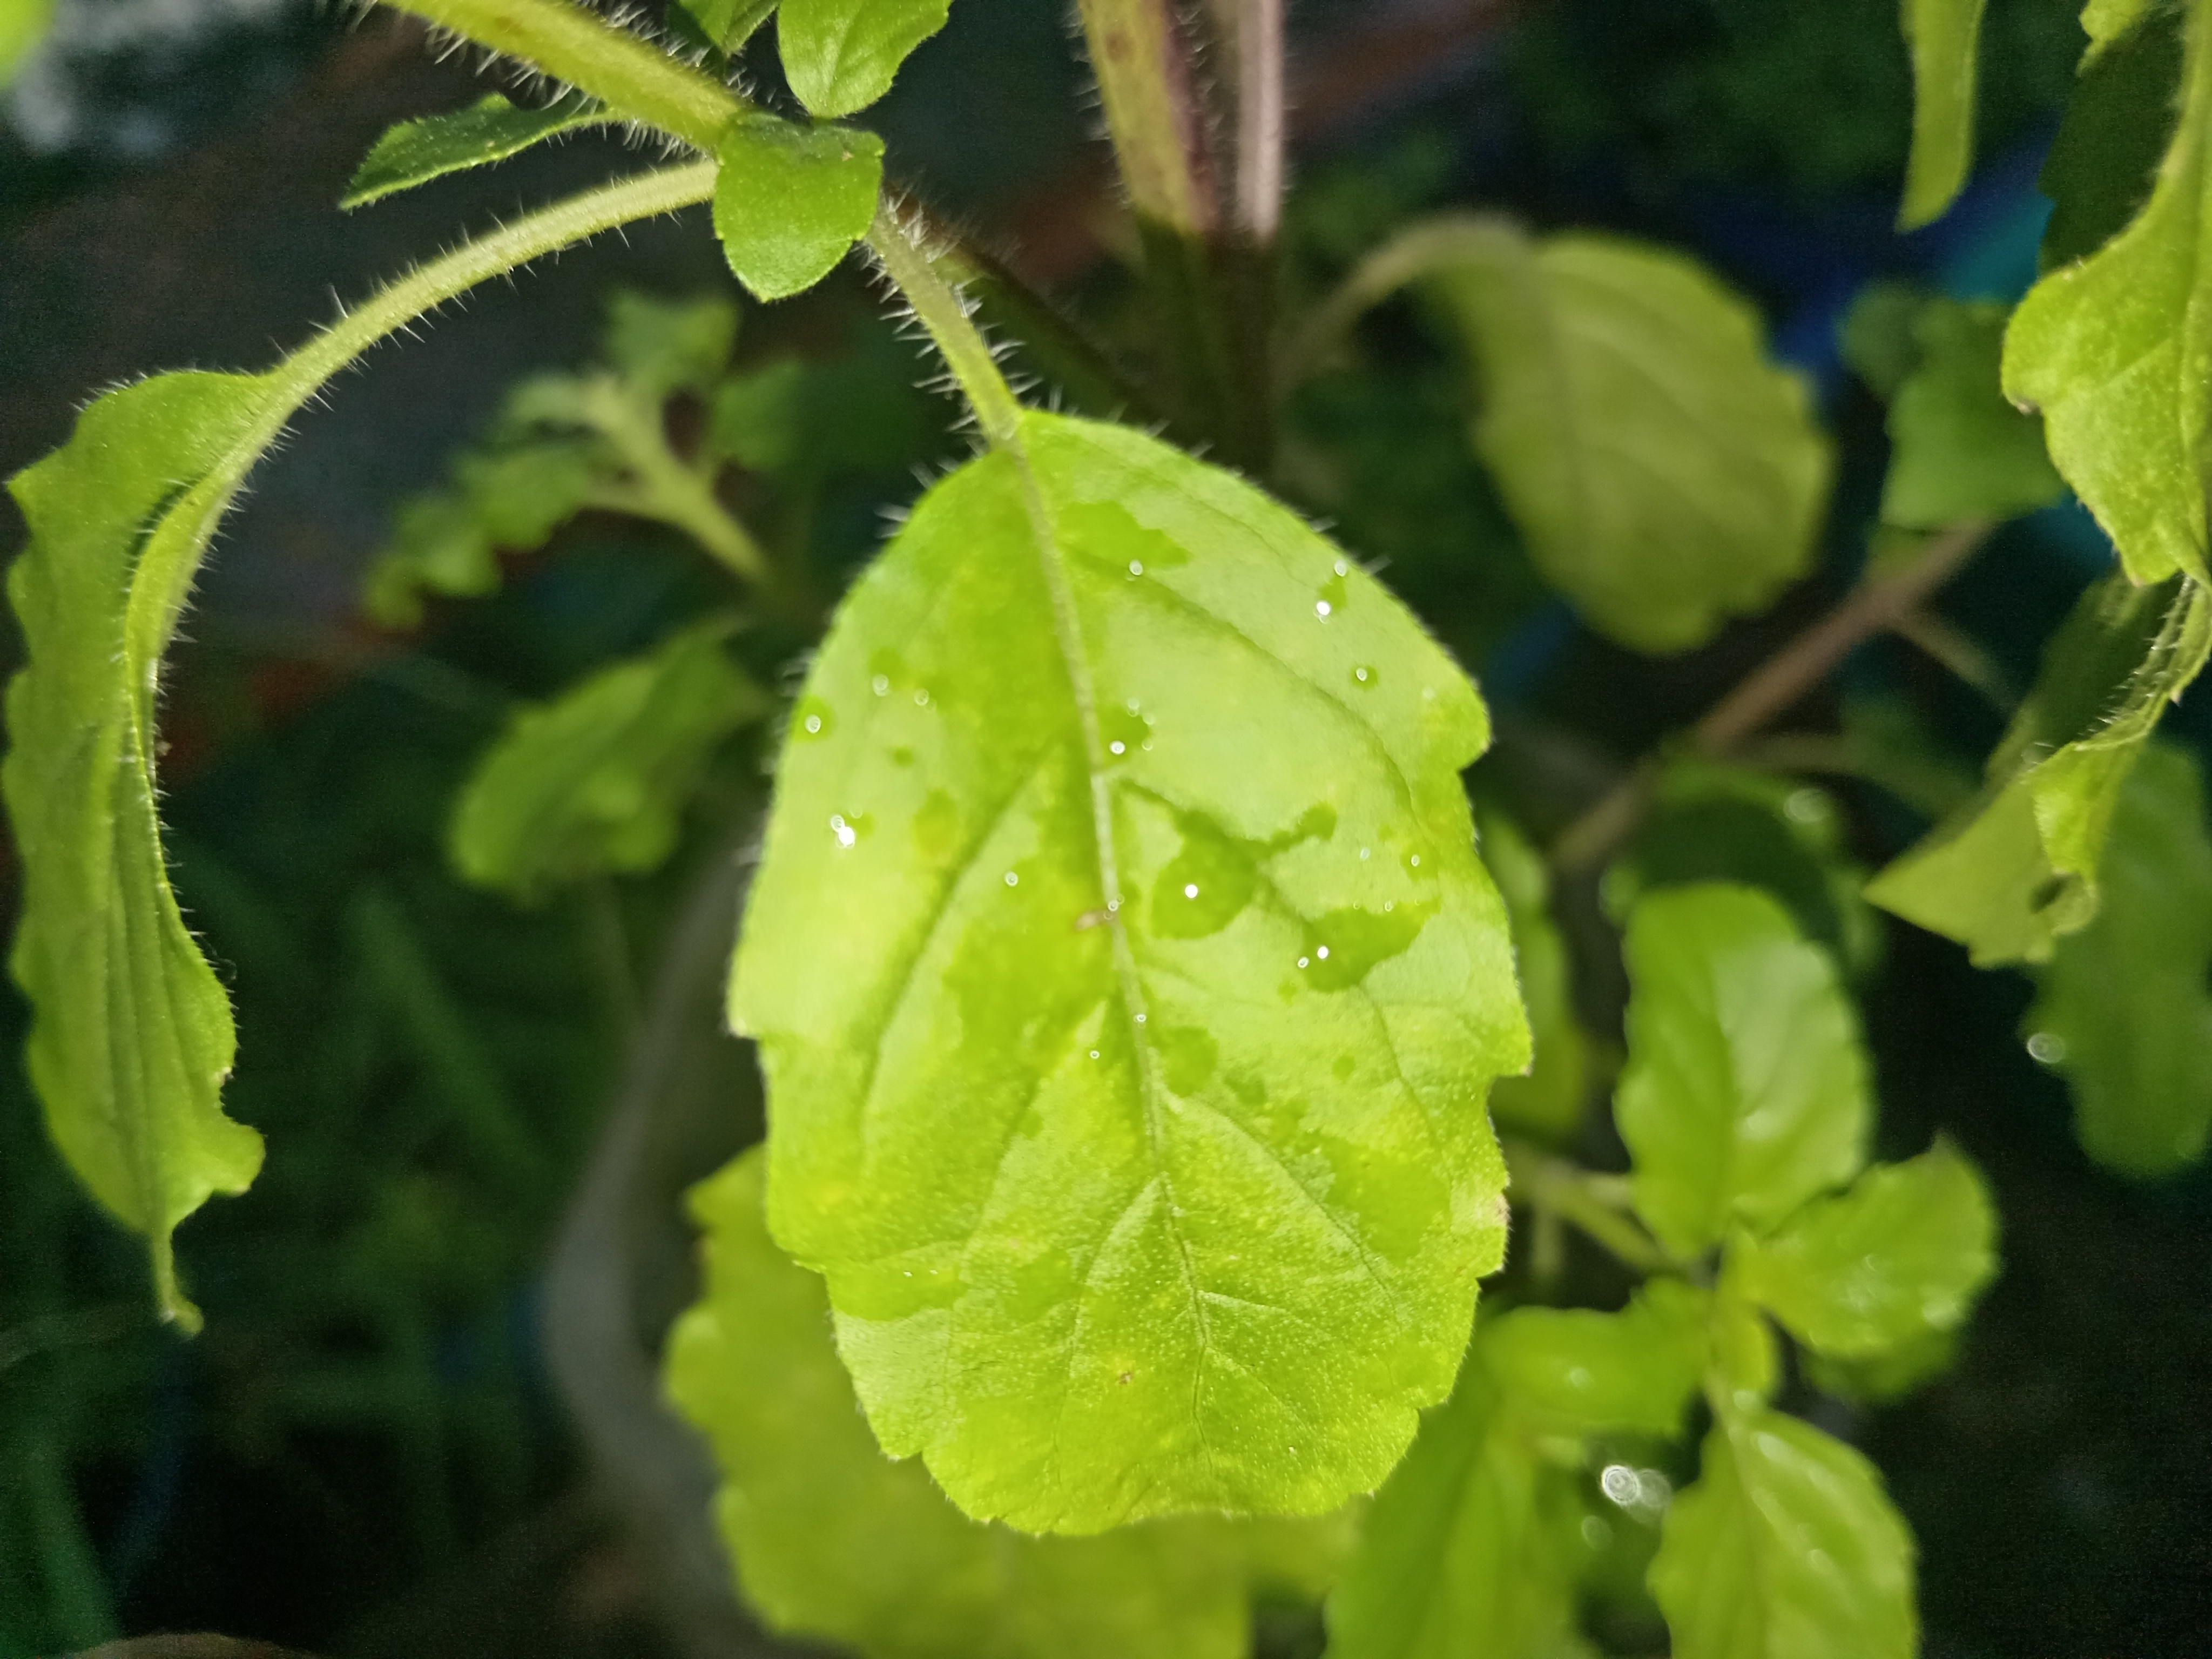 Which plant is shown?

tulshi
